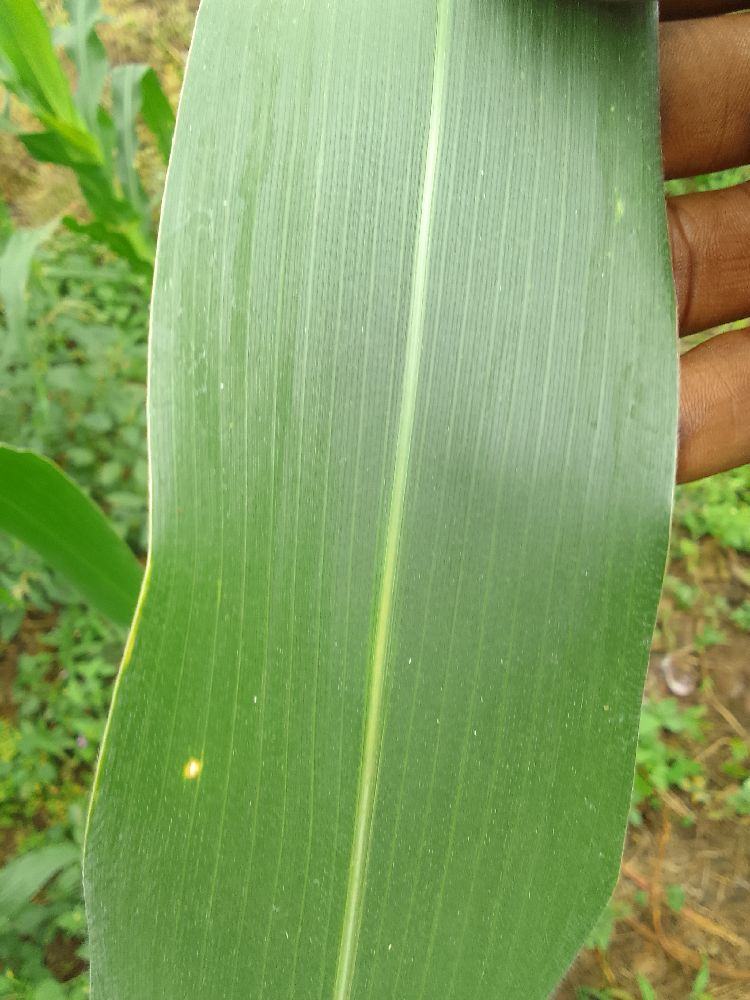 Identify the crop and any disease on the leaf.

maize, healthy
